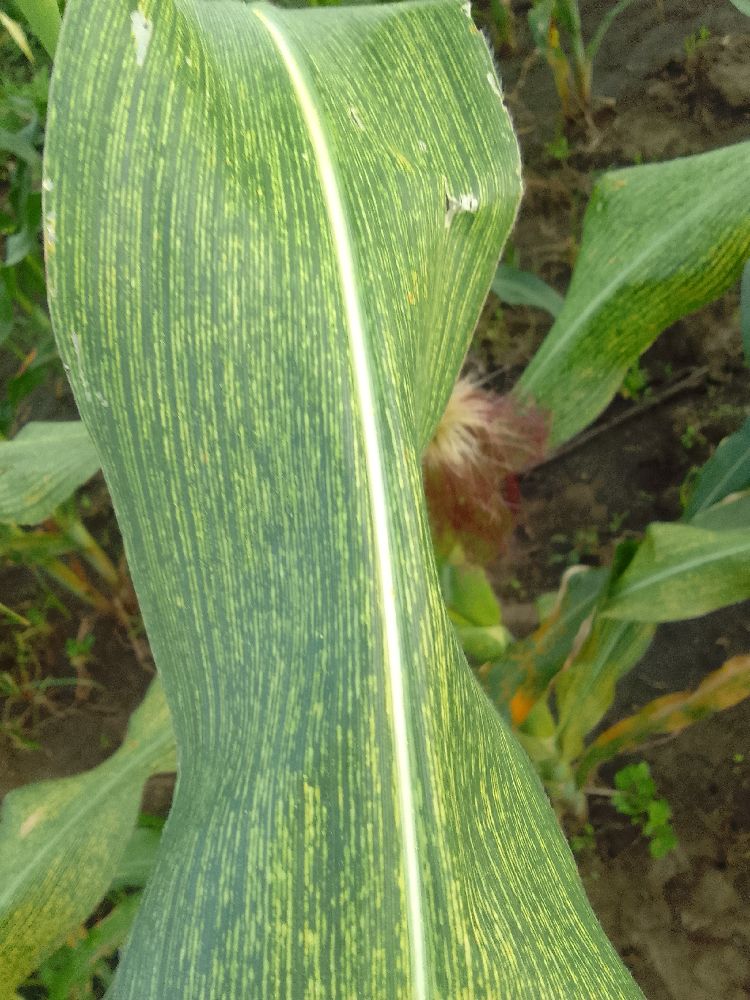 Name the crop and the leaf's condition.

maize, maize streak virus
